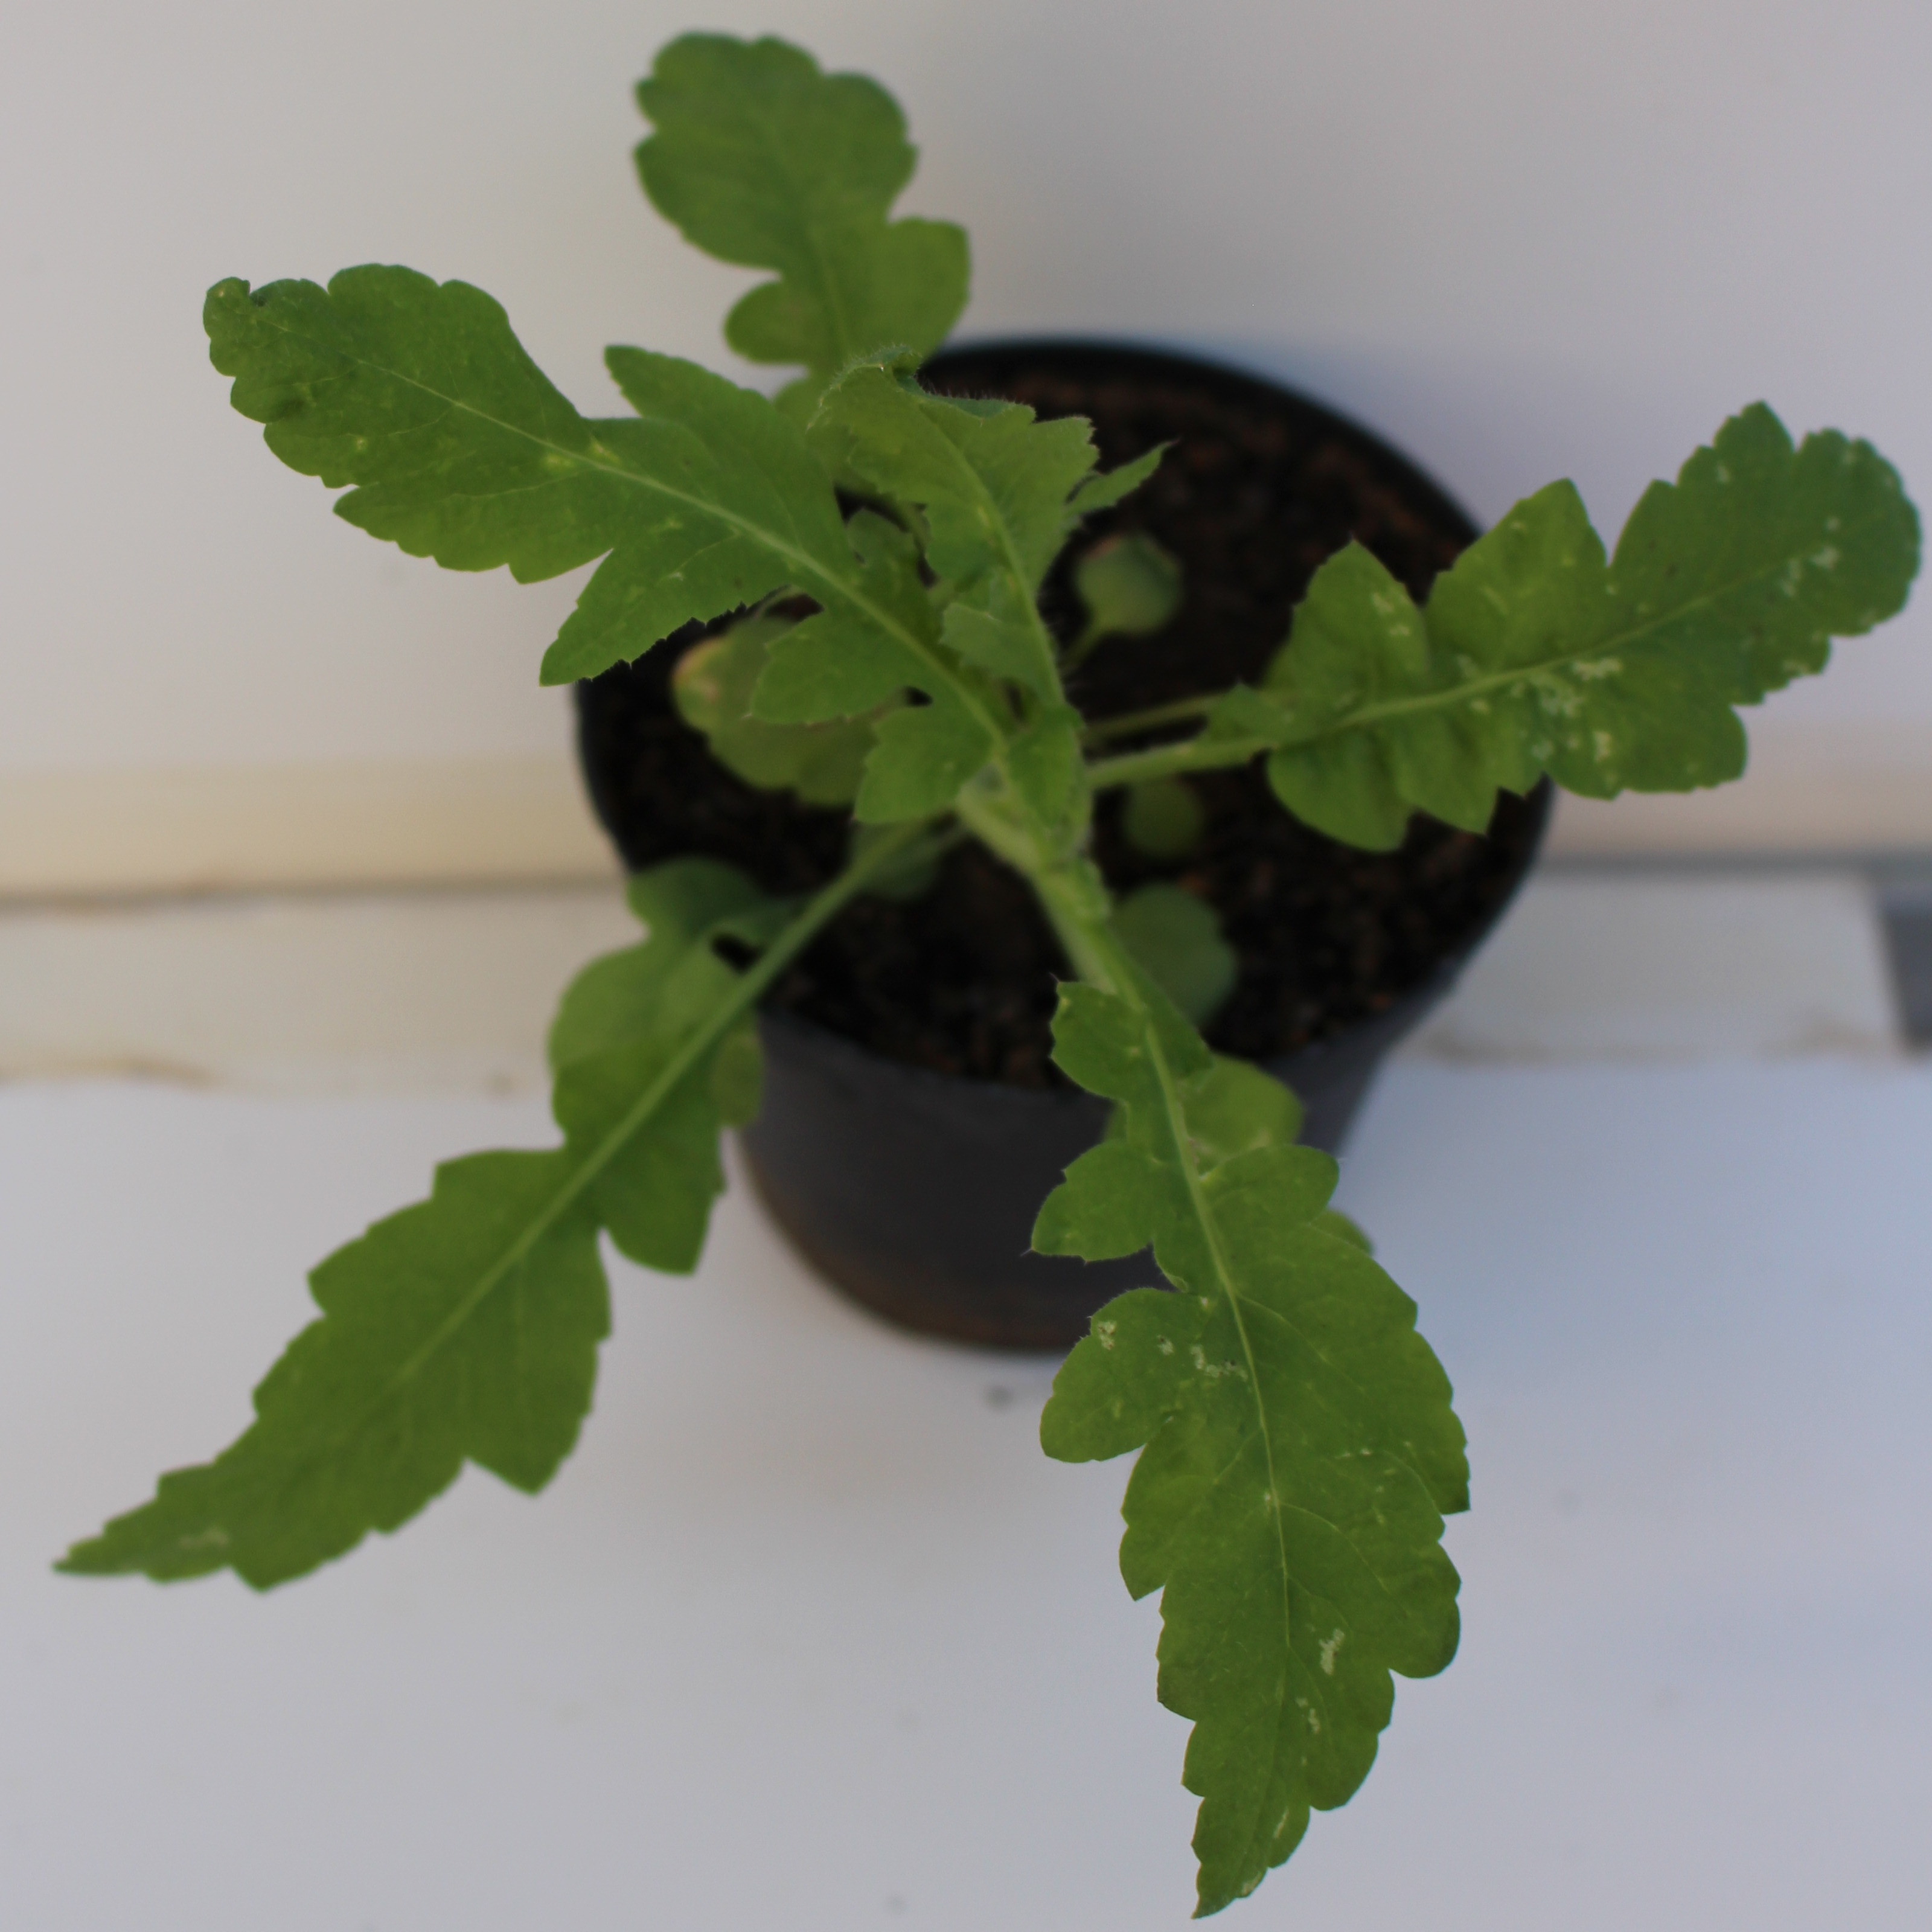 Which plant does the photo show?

Papaver rhoeas
